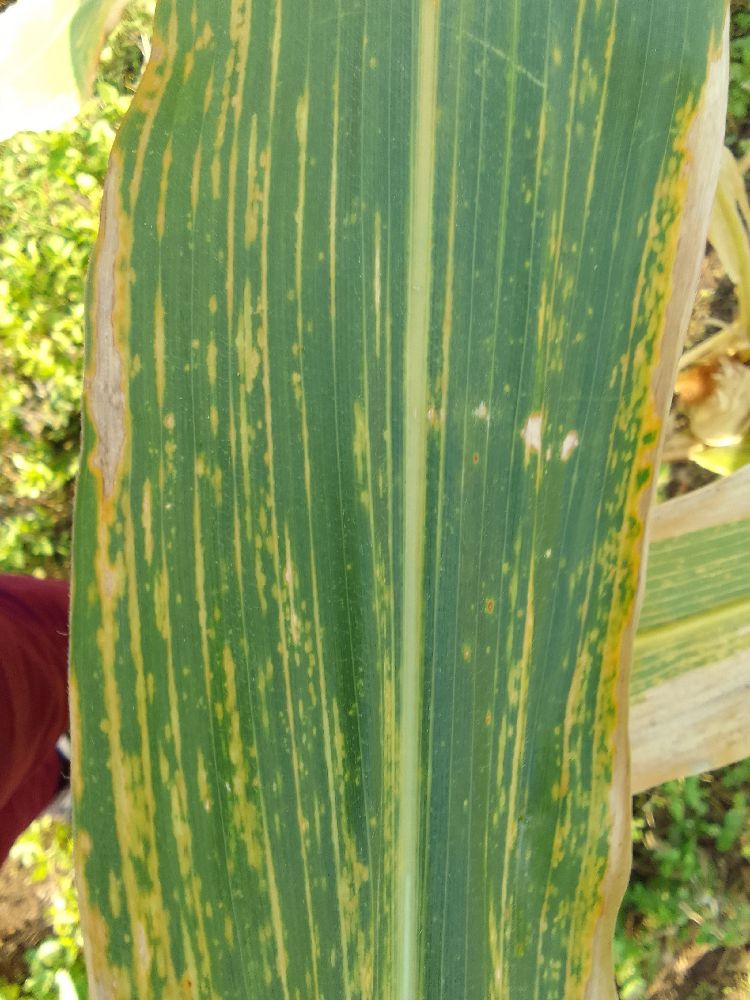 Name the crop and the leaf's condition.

maize, maize lethal necrosis
